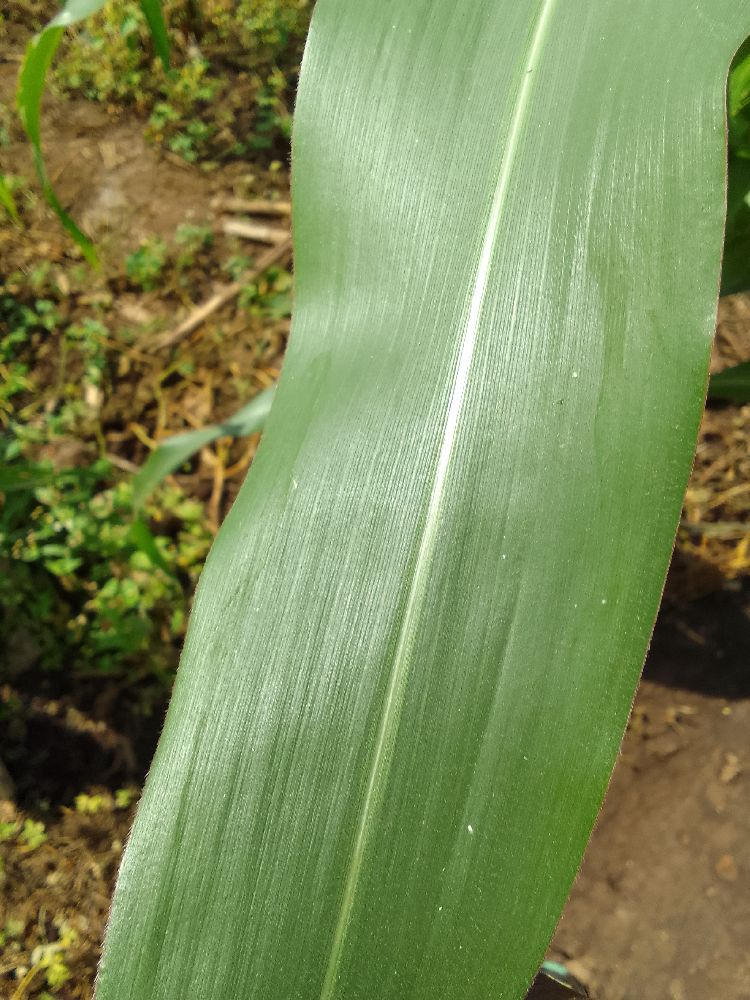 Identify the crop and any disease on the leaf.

maize, healthy
